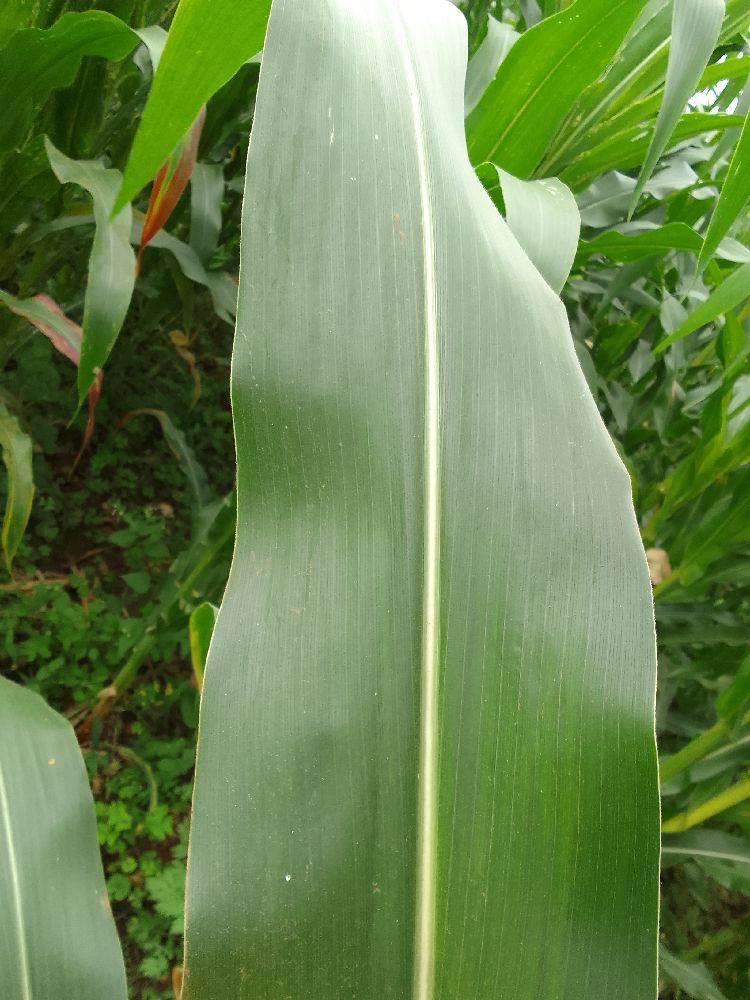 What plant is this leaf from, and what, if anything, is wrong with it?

maize, healthy
